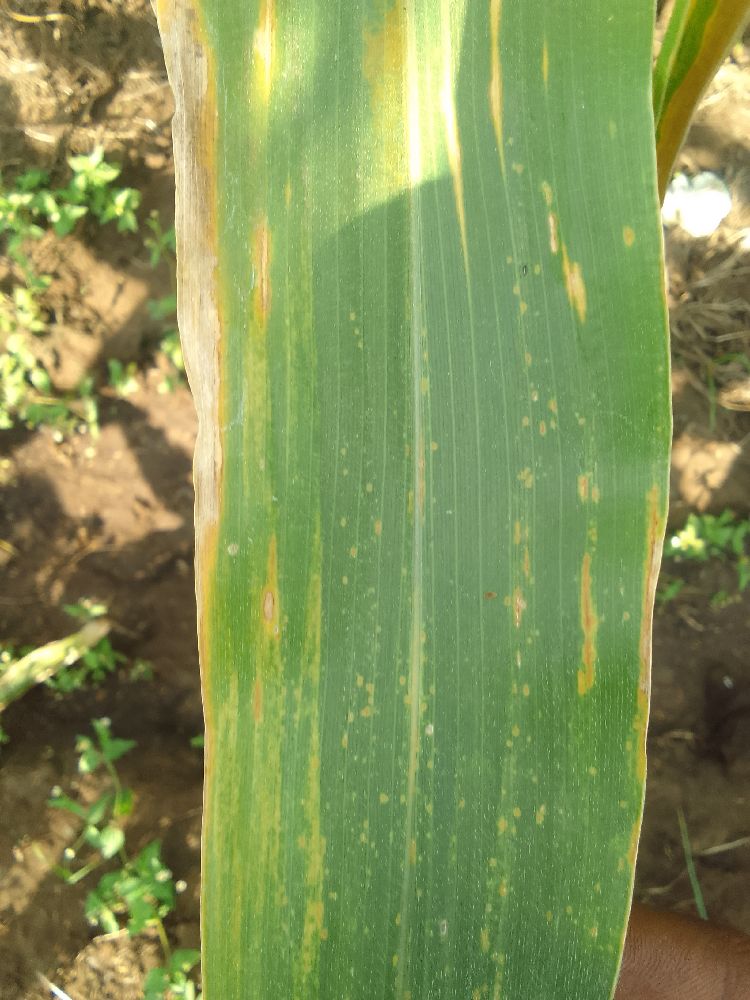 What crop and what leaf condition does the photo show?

maize, maize lethal necrosis
